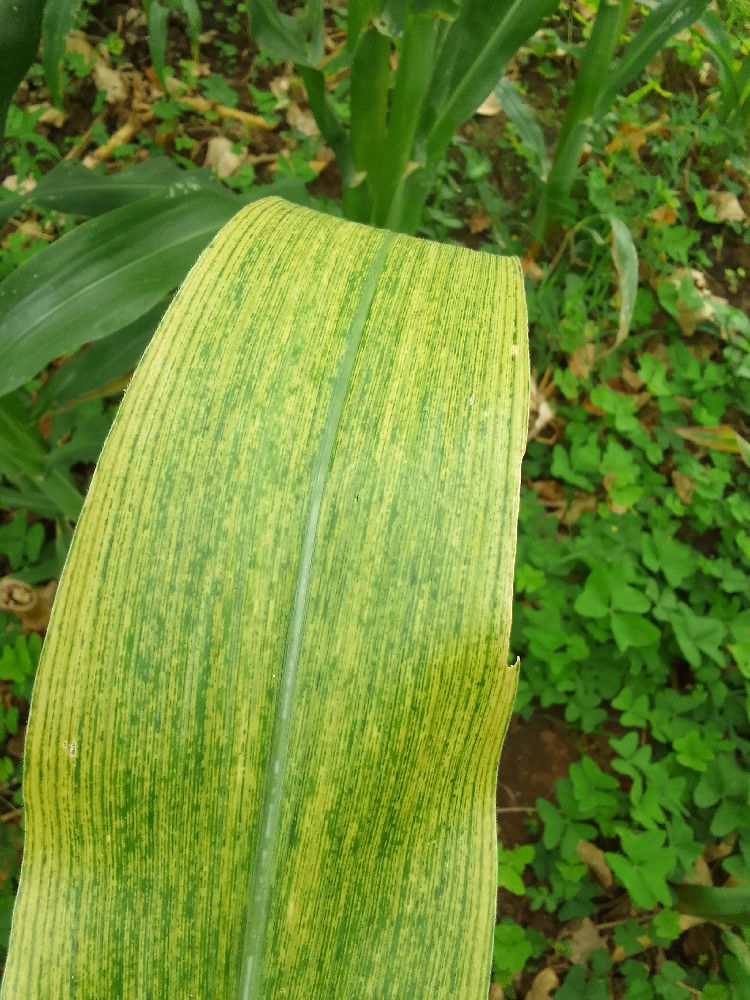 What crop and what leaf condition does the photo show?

maize, maize lethal necrosis
